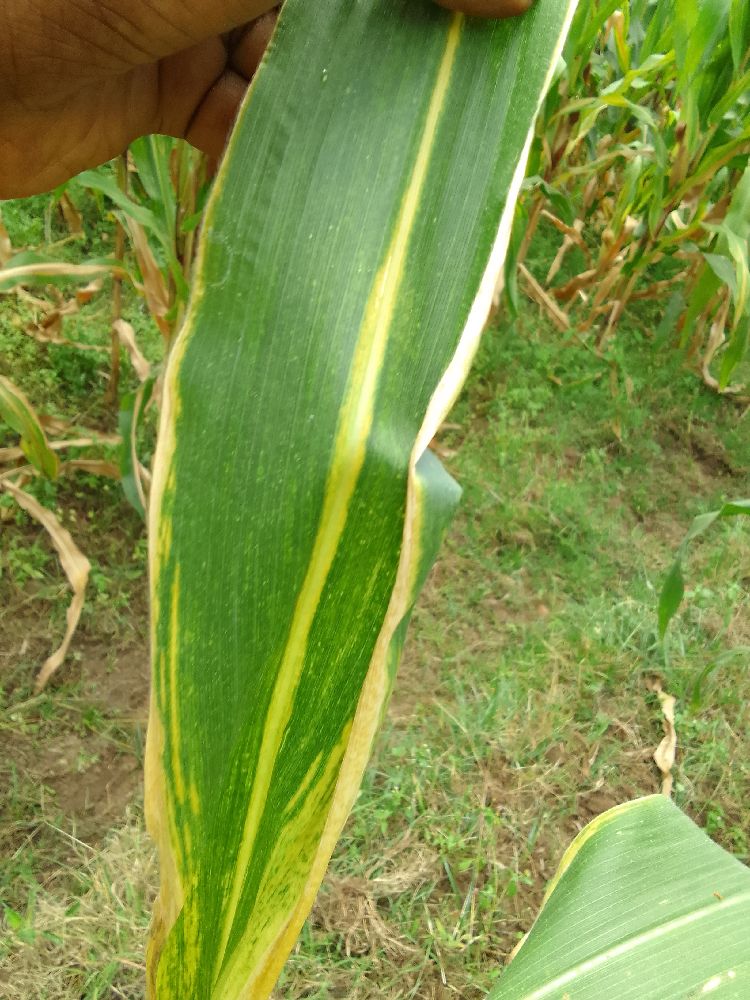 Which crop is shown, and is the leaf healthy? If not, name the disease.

maize, maize lethal necrosis
